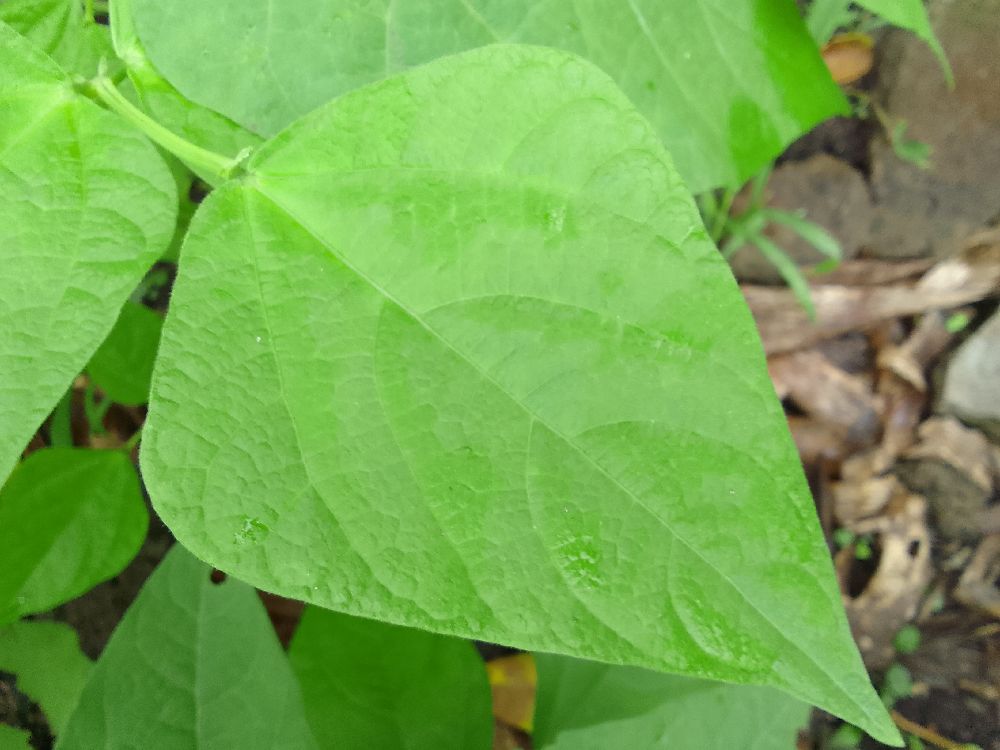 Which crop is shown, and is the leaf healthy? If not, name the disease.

common bean, healthy
